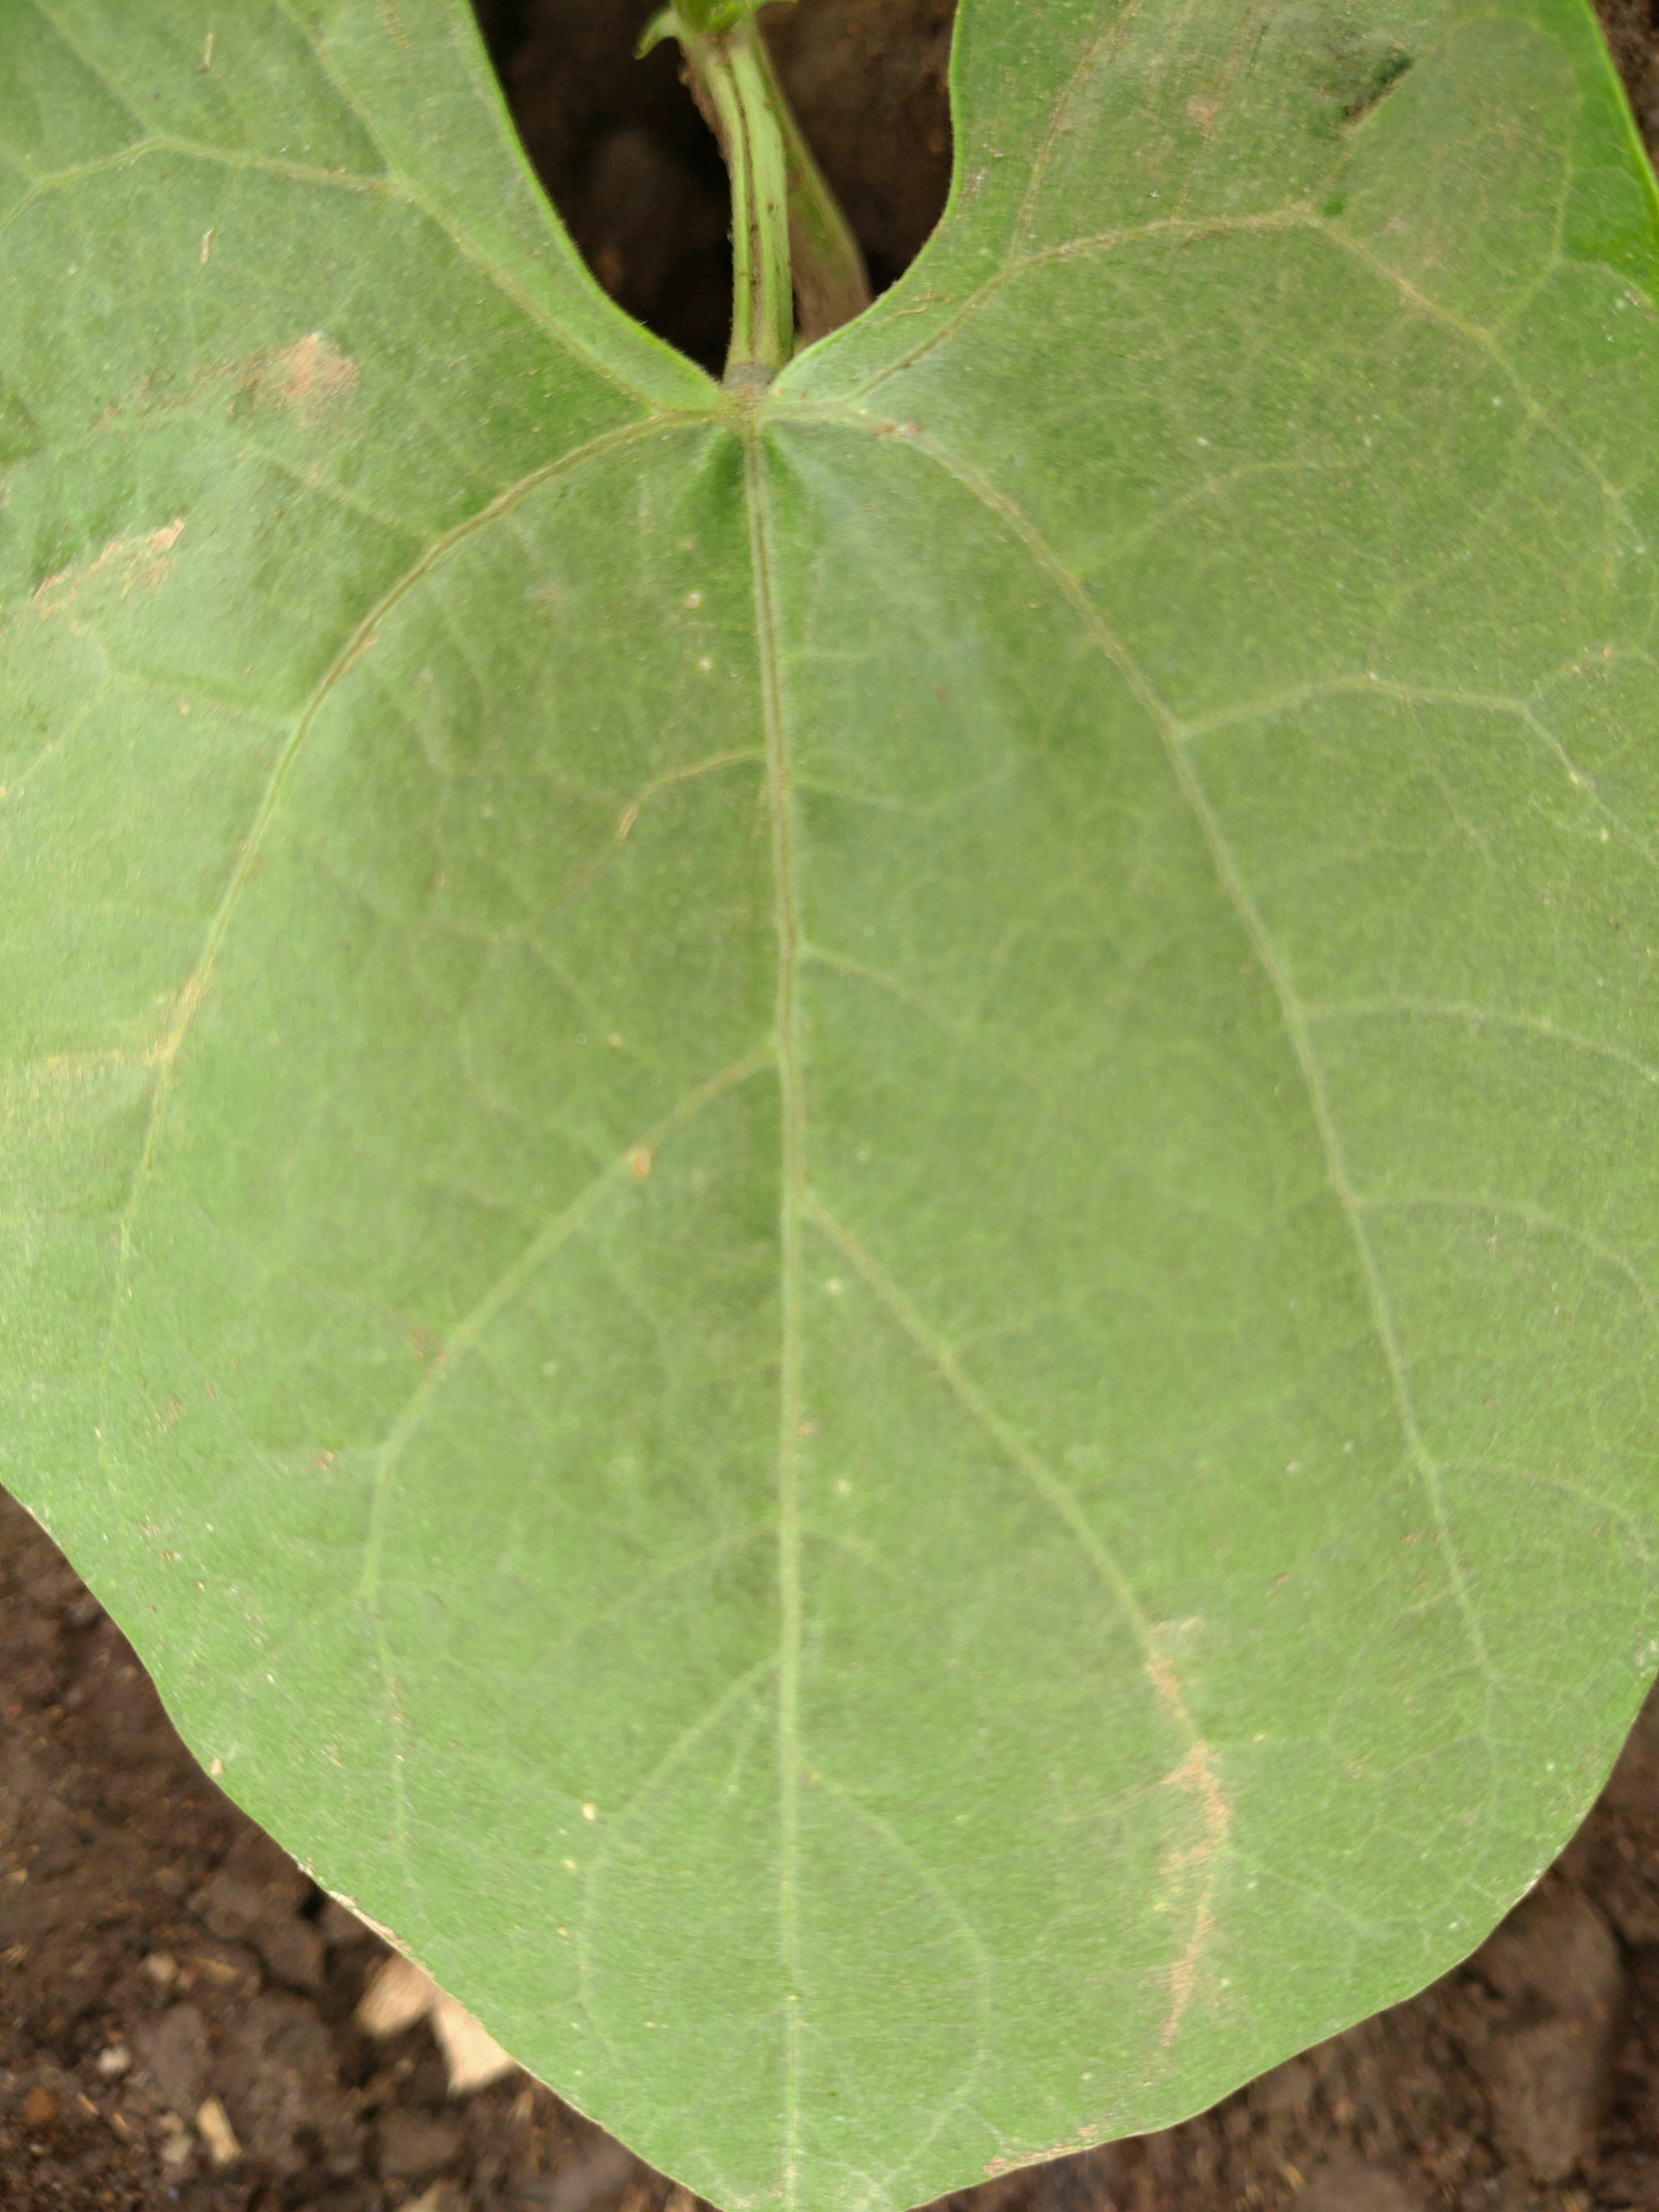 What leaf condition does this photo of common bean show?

healthy
